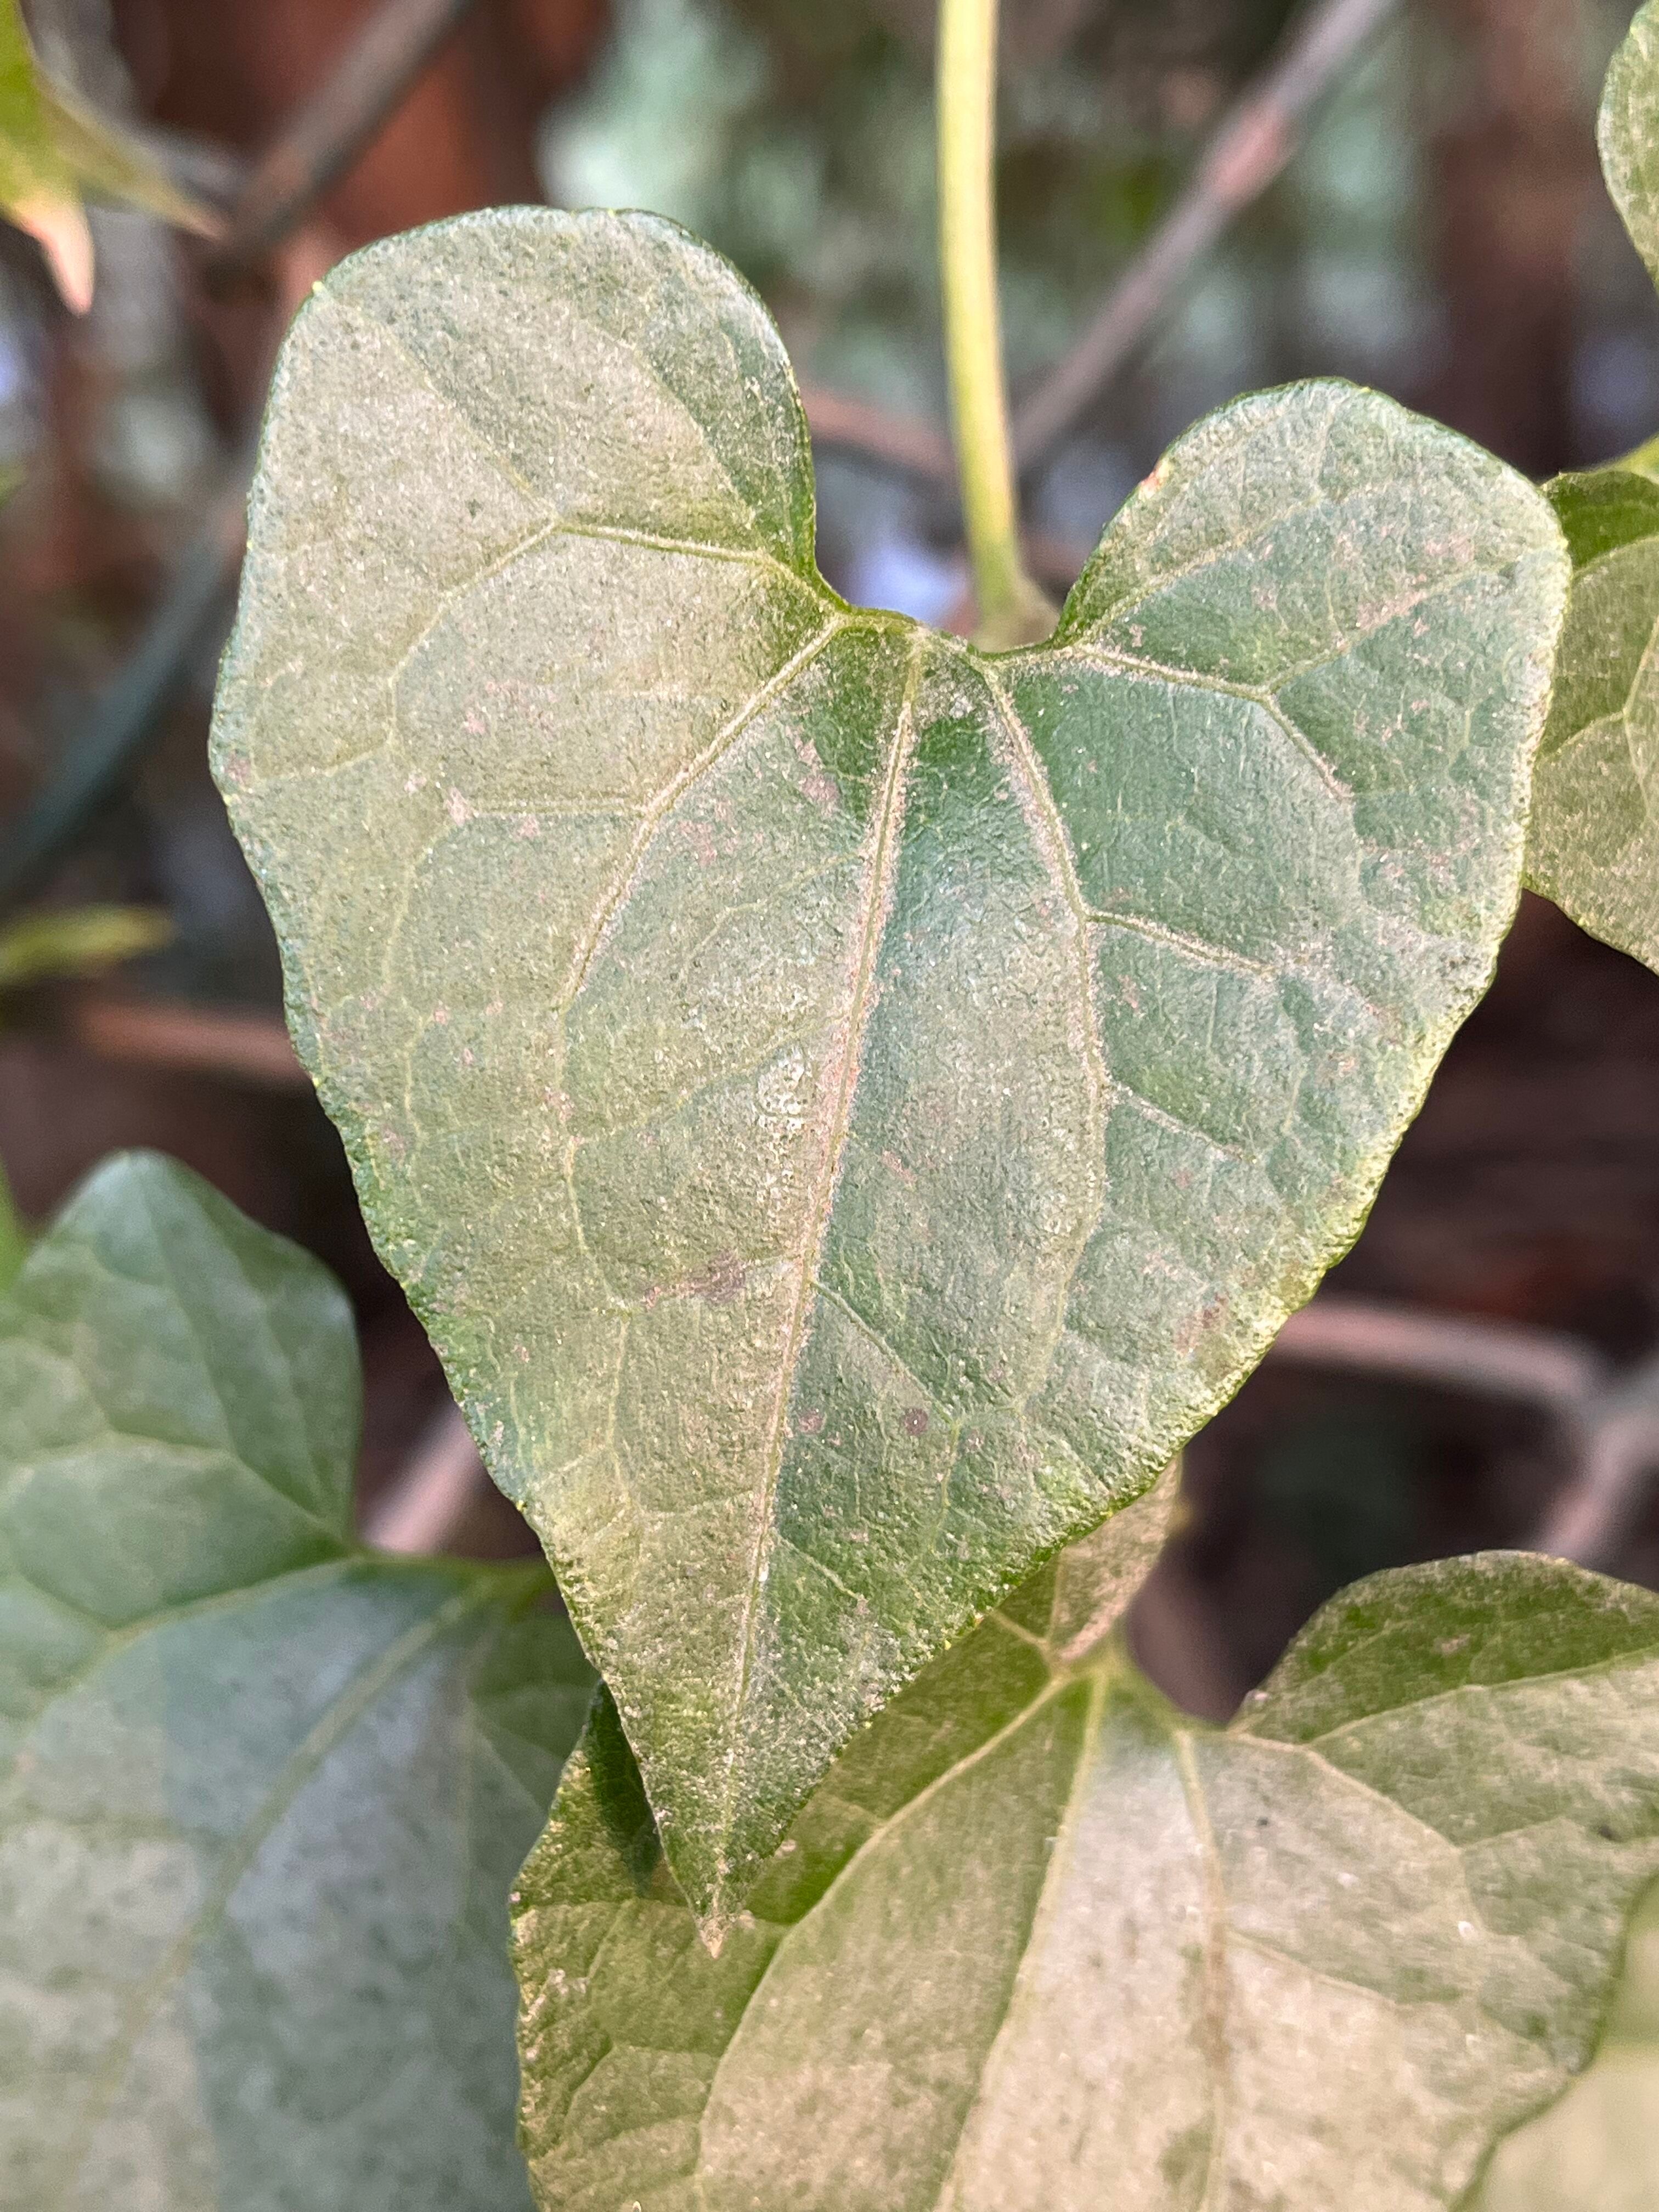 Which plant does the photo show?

bitter vine
